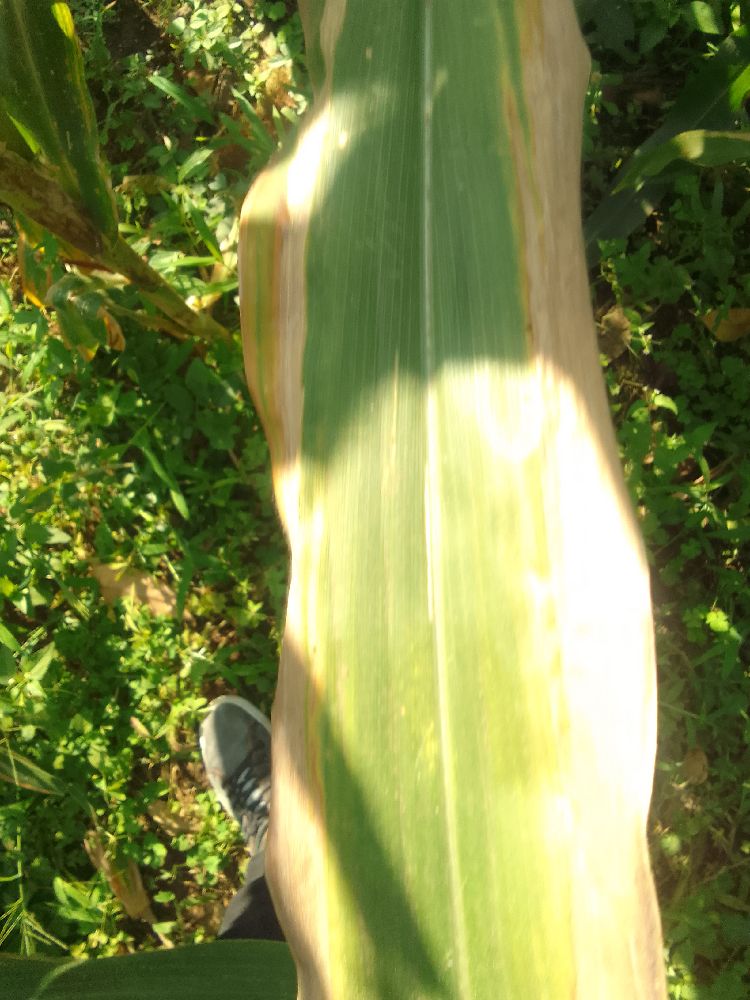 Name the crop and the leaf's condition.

maize, maize lethal necrosis
